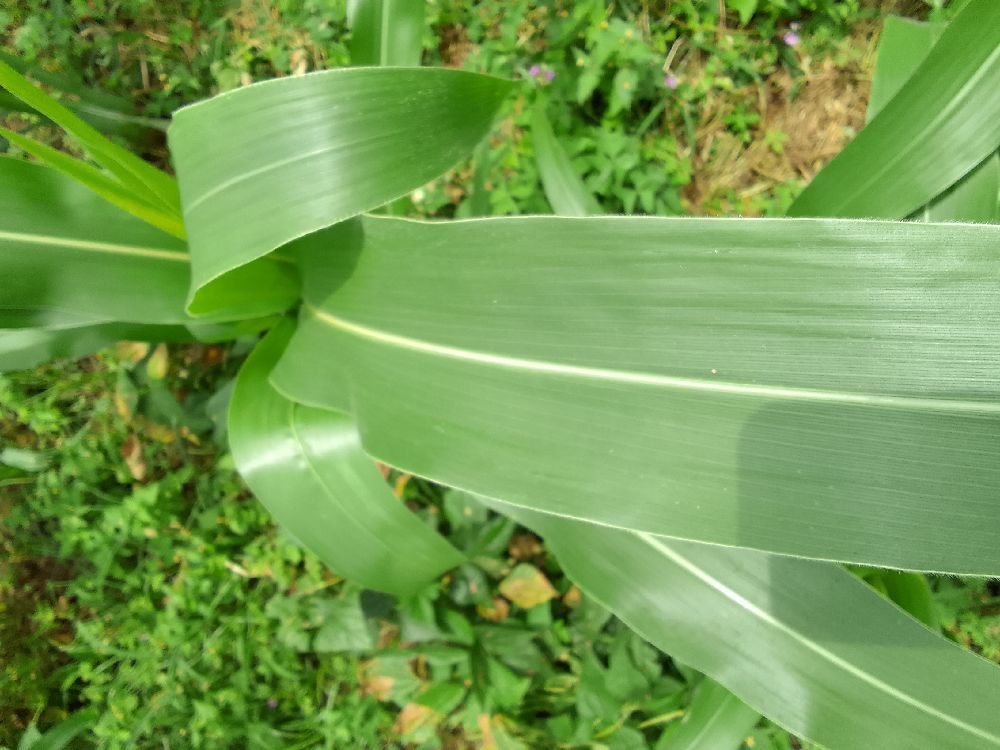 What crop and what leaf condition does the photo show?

maize, healthy
